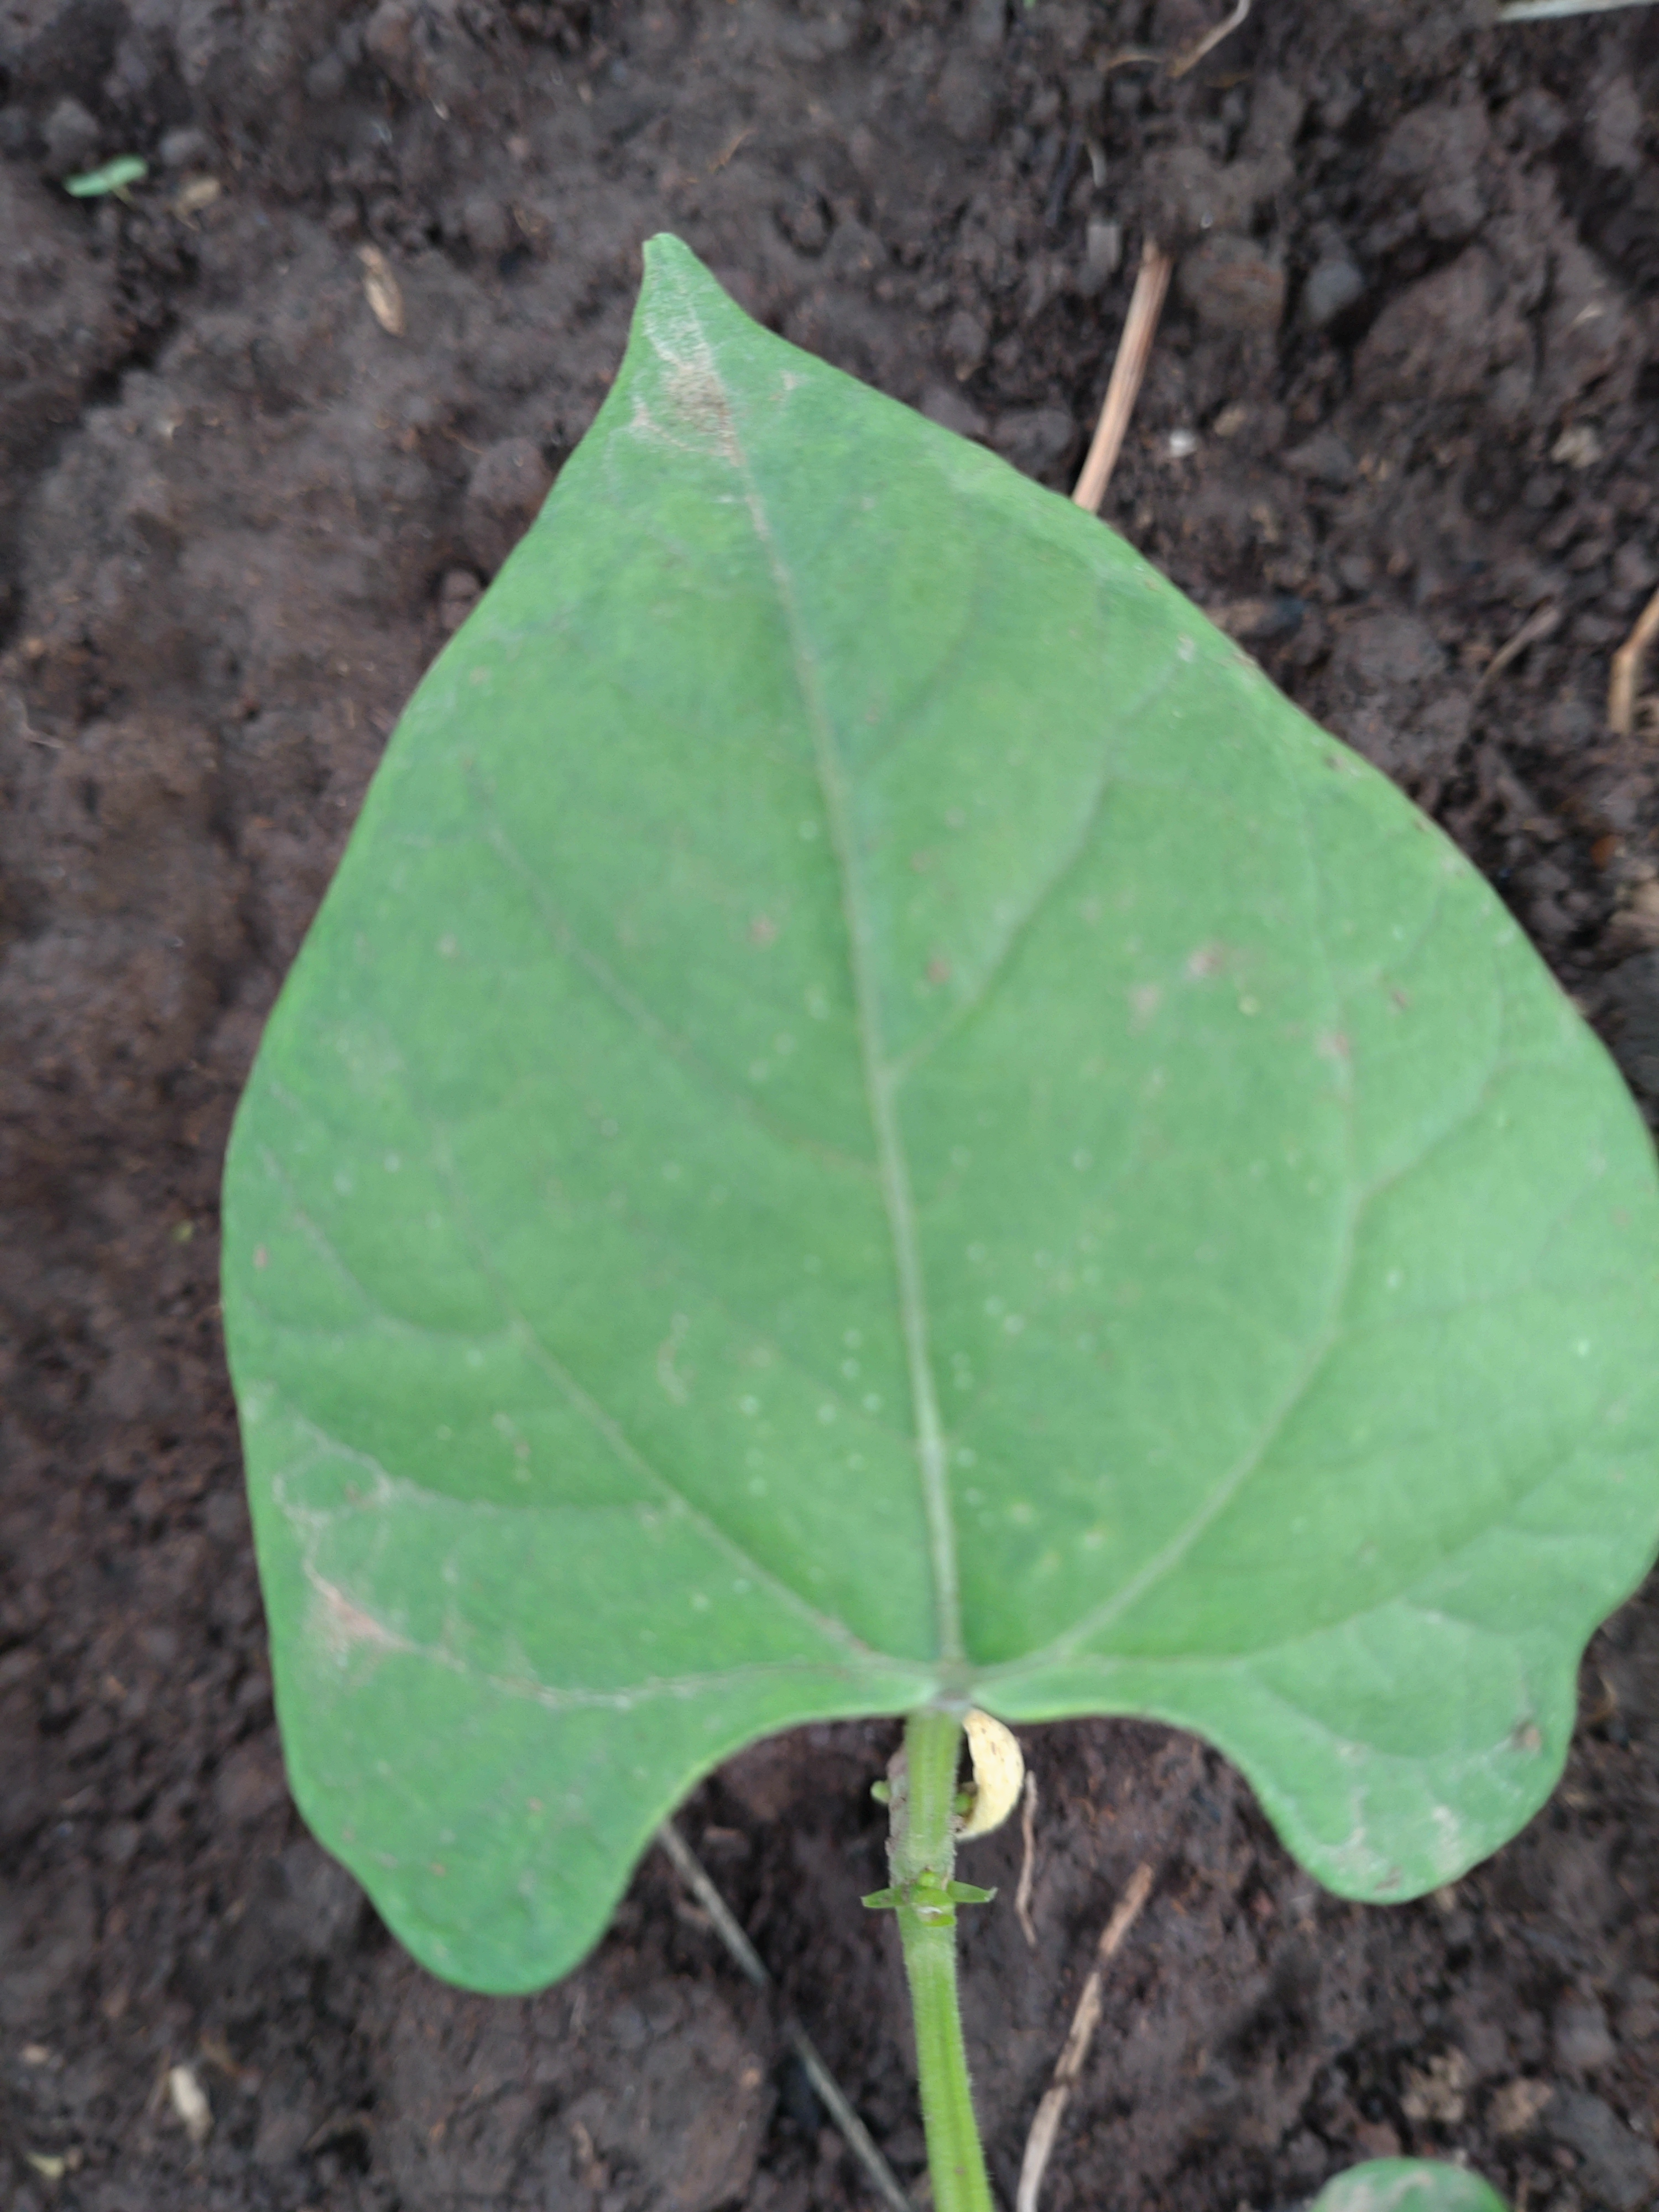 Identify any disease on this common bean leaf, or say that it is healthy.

healthy
